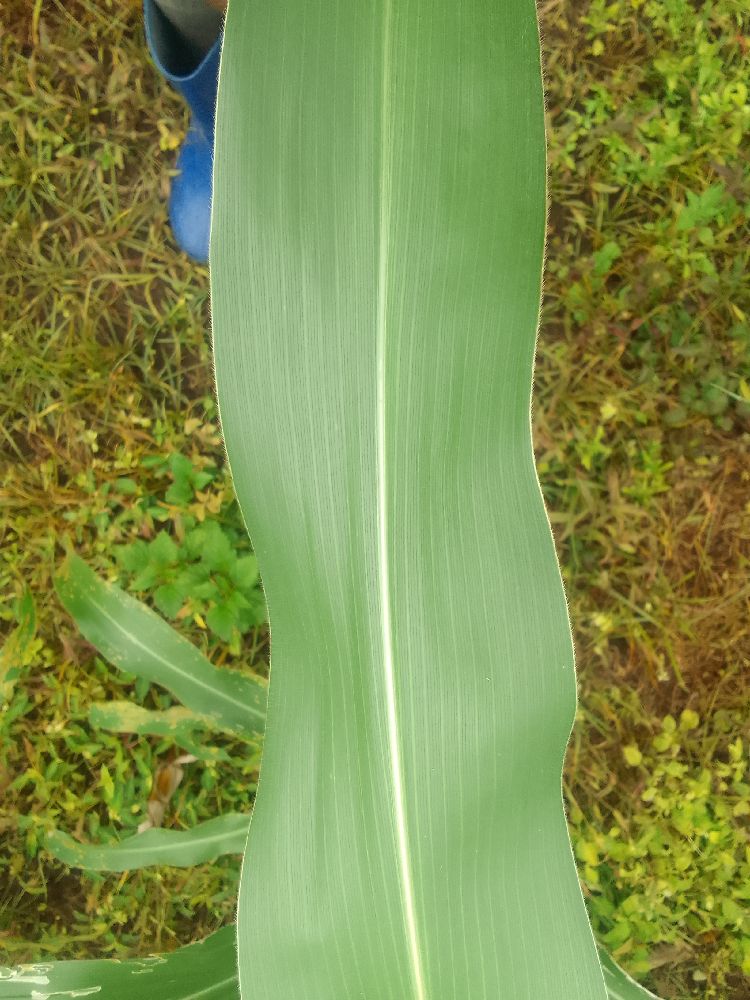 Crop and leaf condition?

maize, healthy
